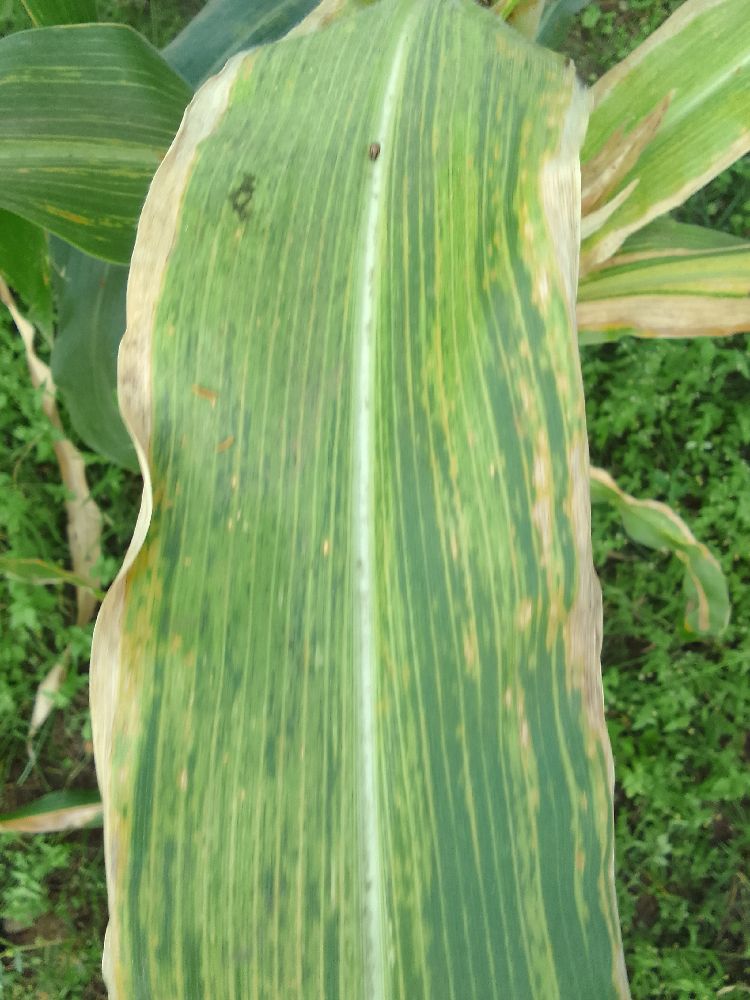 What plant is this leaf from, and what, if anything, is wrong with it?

maize, maize lethal necrosis
